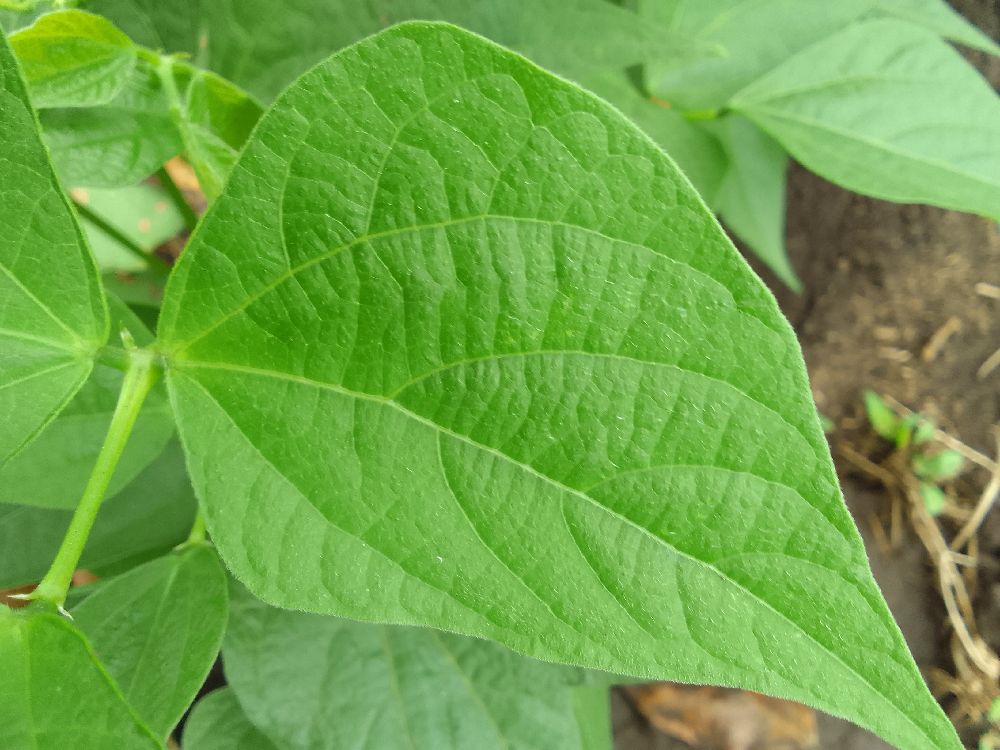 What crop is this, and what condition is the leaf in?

common bean, healthy
